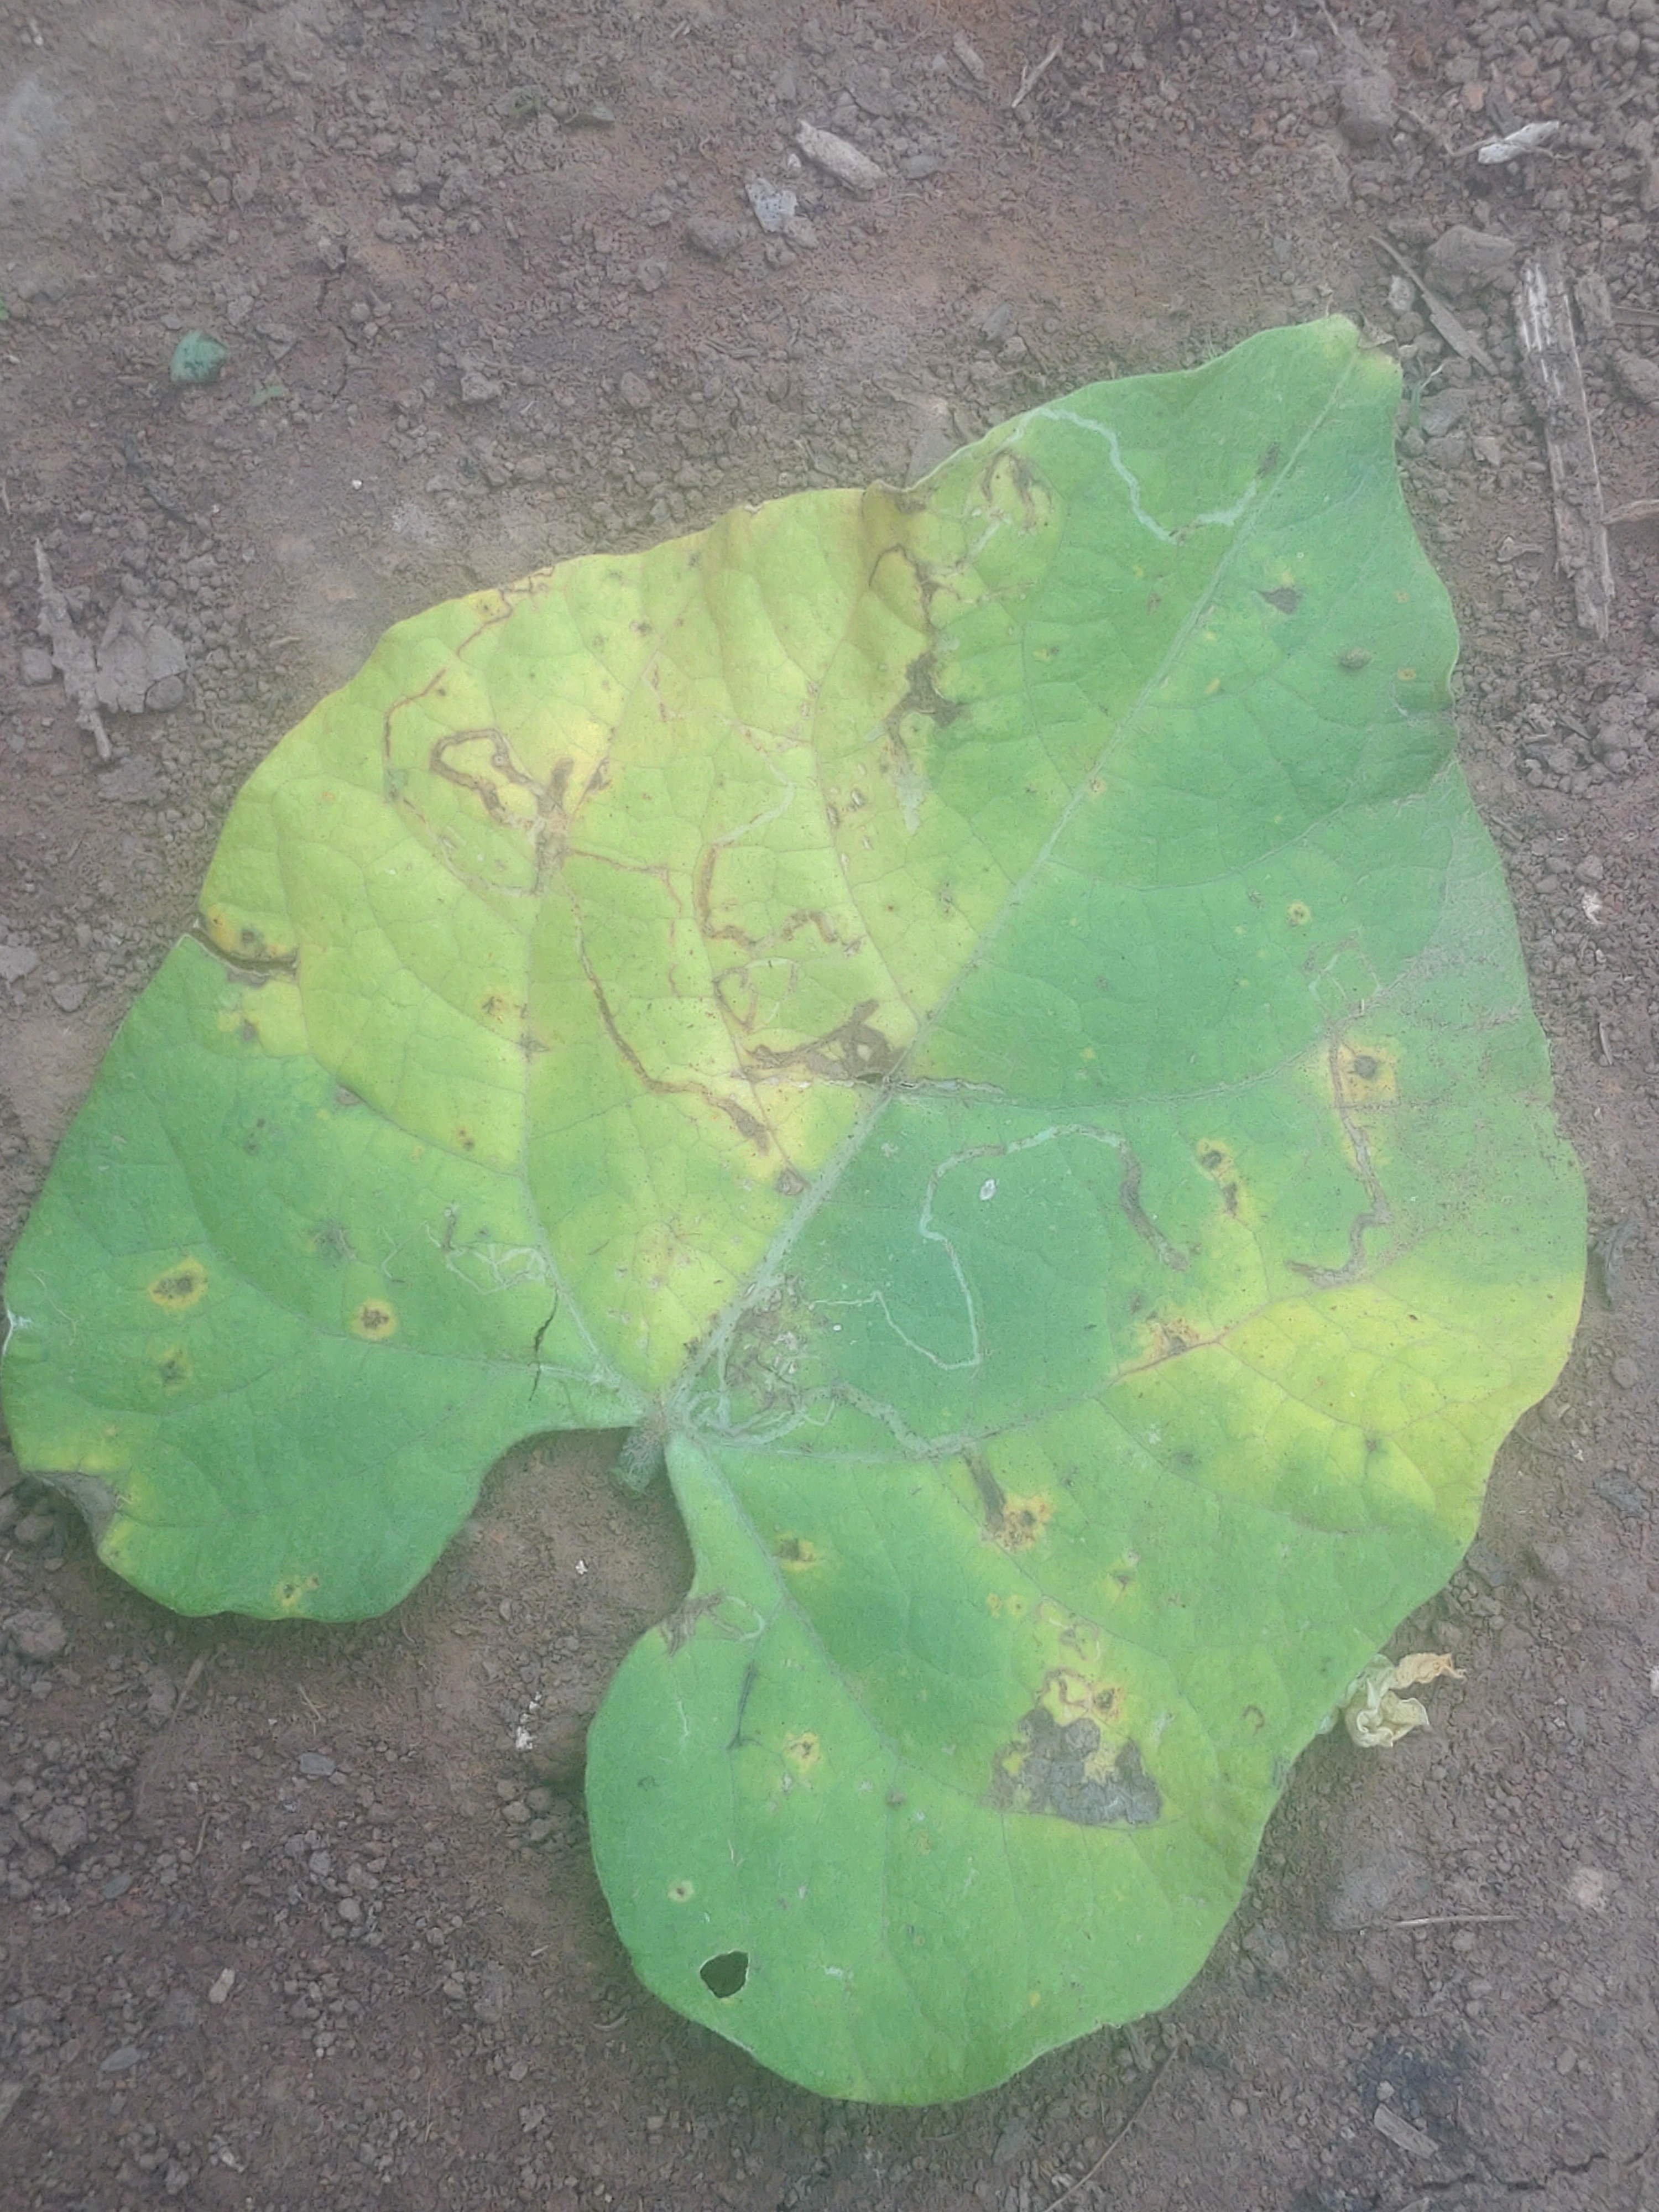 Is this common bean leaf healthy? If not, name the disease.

anthracnose
